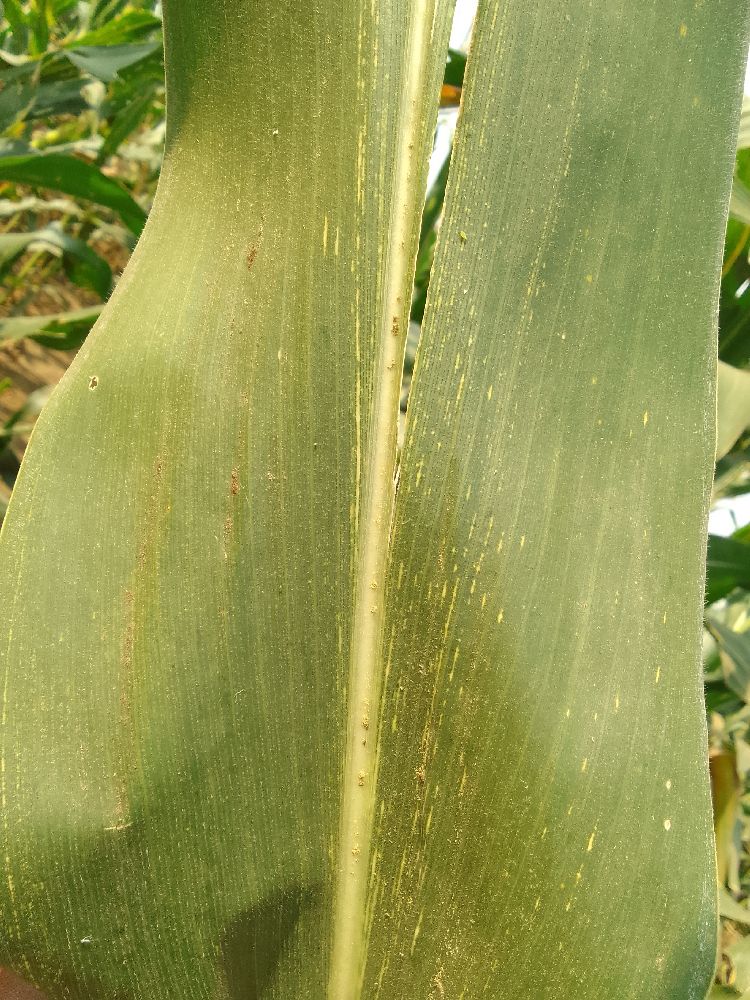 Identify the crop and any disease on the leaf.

maize, maize streak virus
